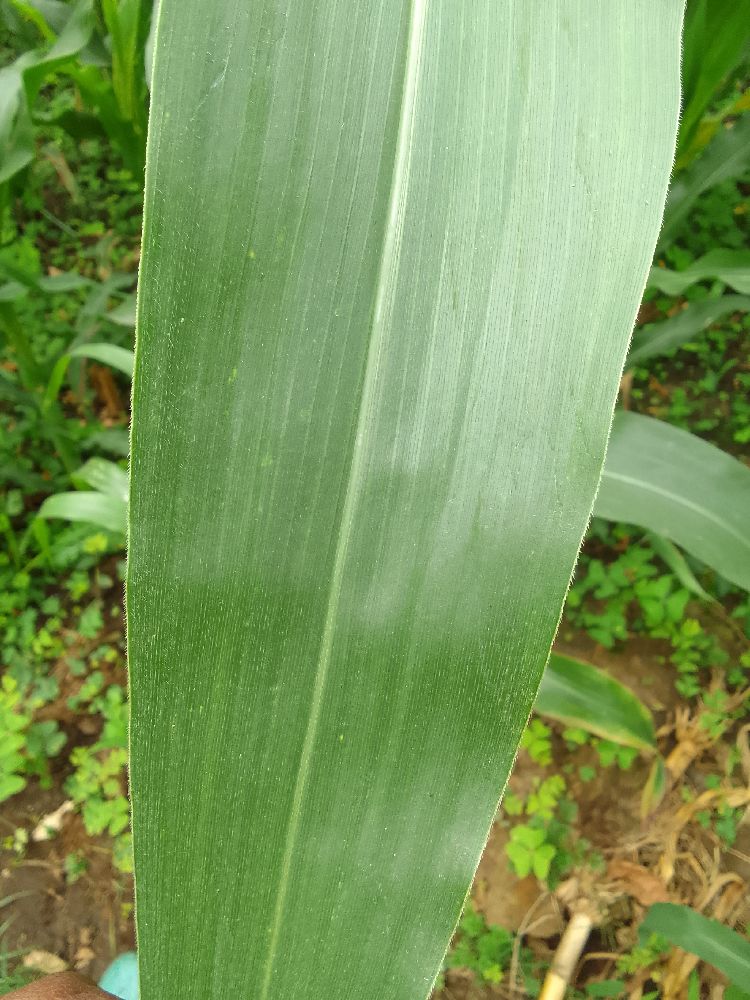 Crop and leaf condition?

maize, healthy
